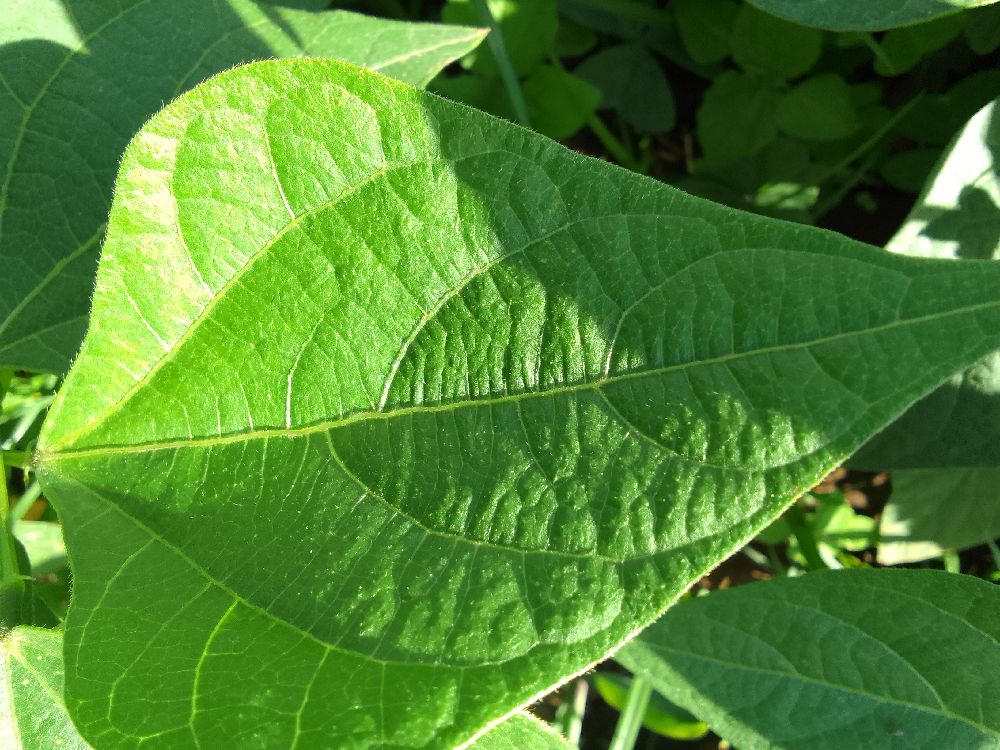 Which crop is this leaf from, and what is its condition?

common bean, healthy
